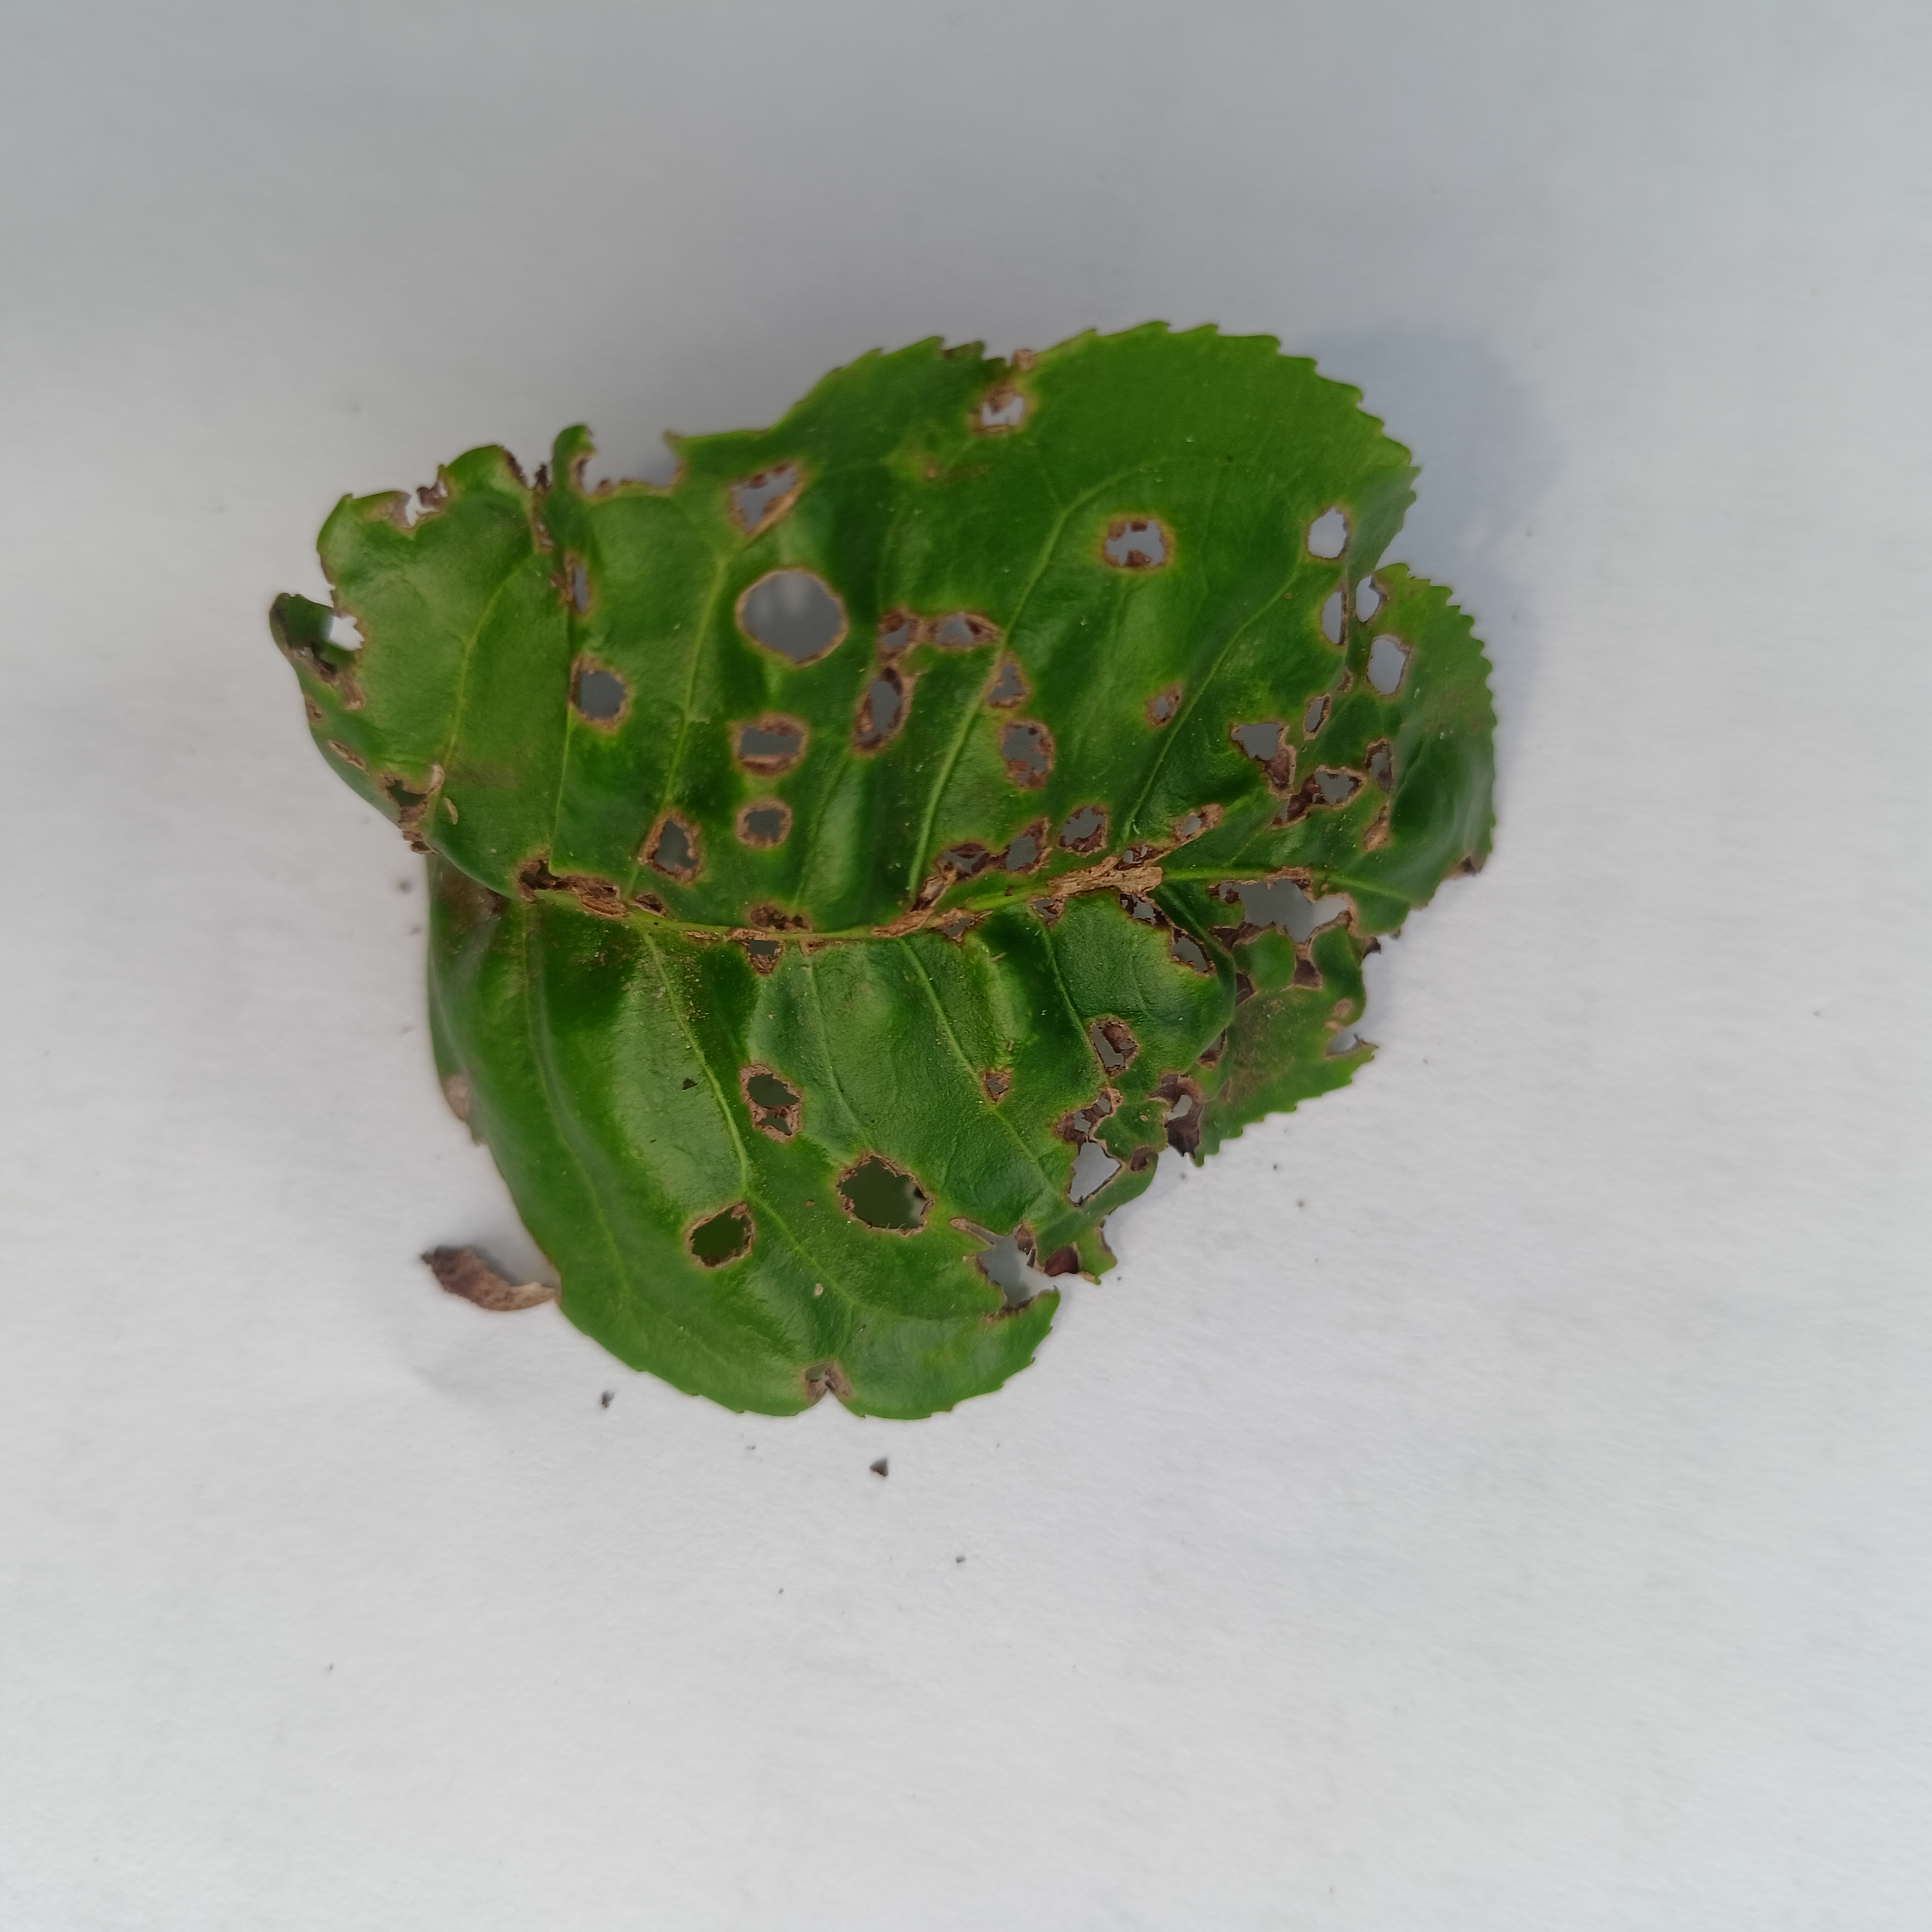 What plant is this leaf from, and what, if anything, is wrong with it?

tea, helopeltis
